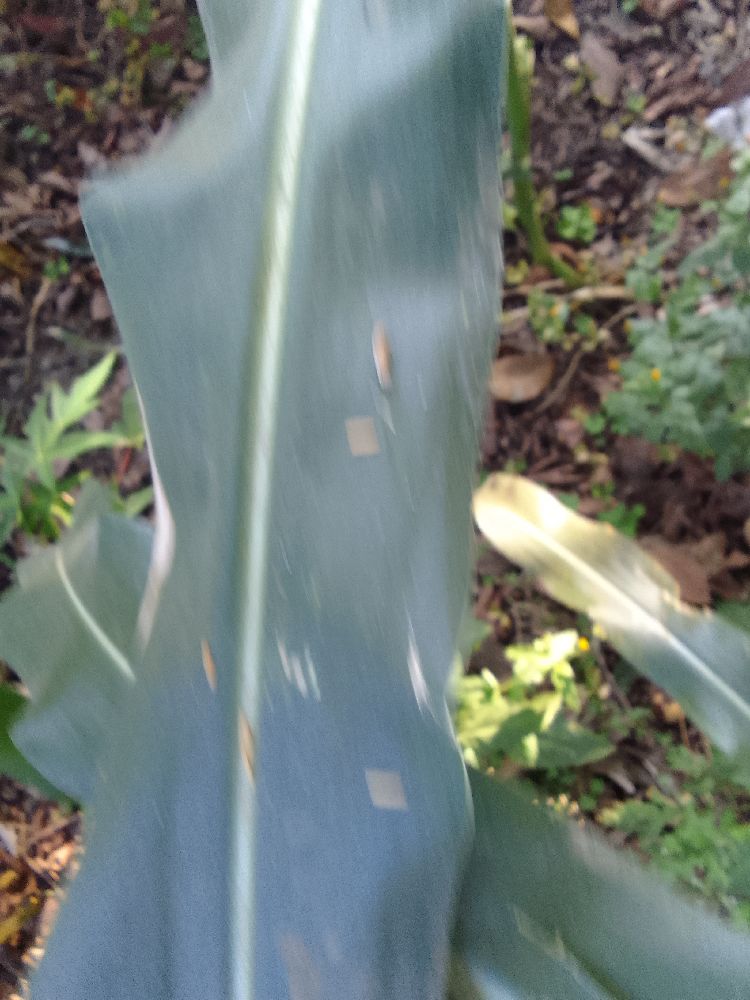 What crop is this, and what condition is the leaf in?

maize, healthy
